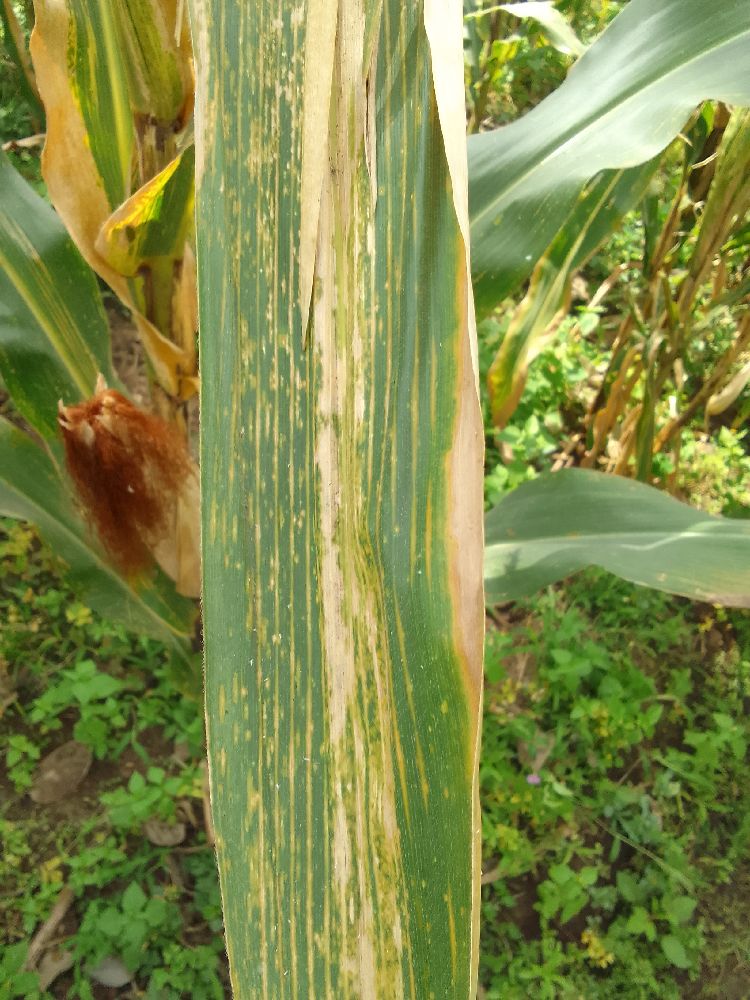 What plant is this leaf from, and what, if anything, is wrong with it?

maize, maize lethal necrosis
